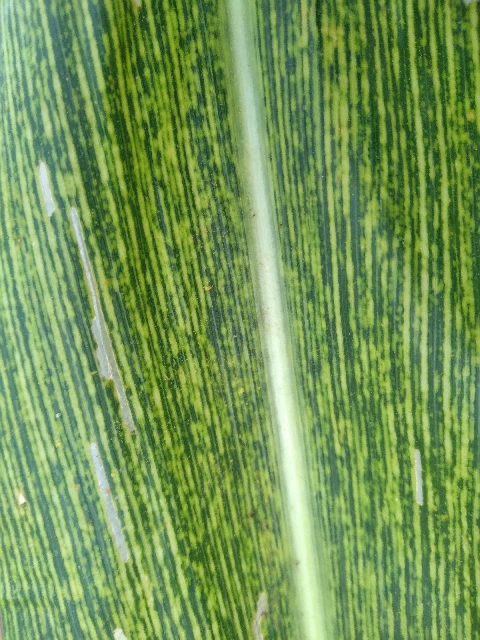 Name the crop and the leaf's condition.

maize, maize streak virus
